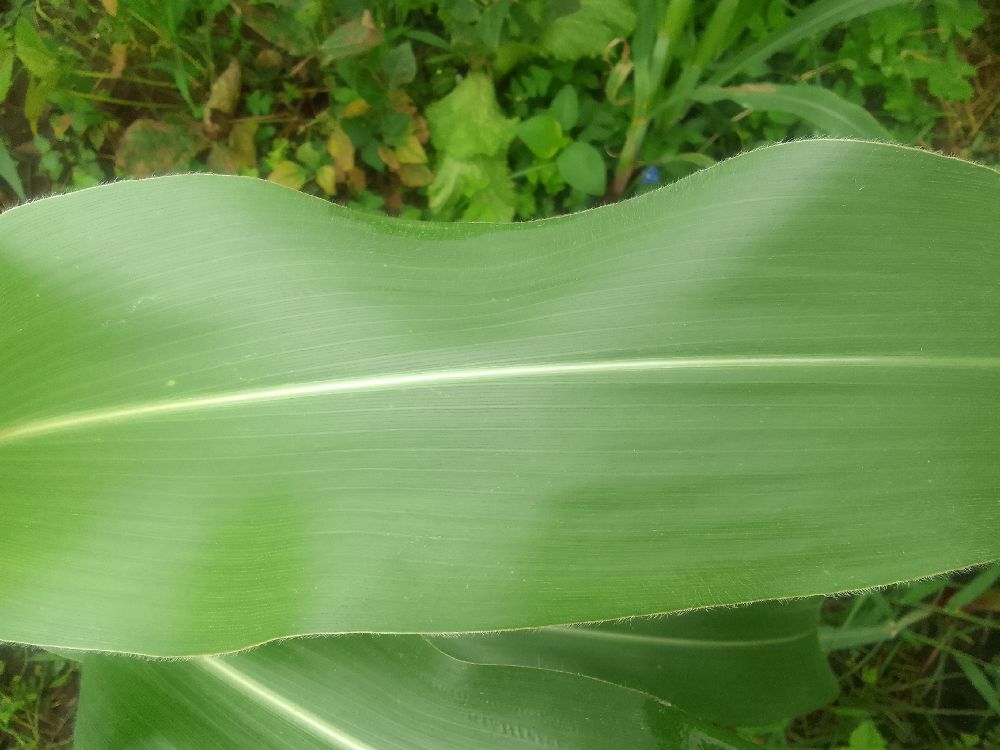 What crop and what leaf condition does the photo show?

maize, healthy
